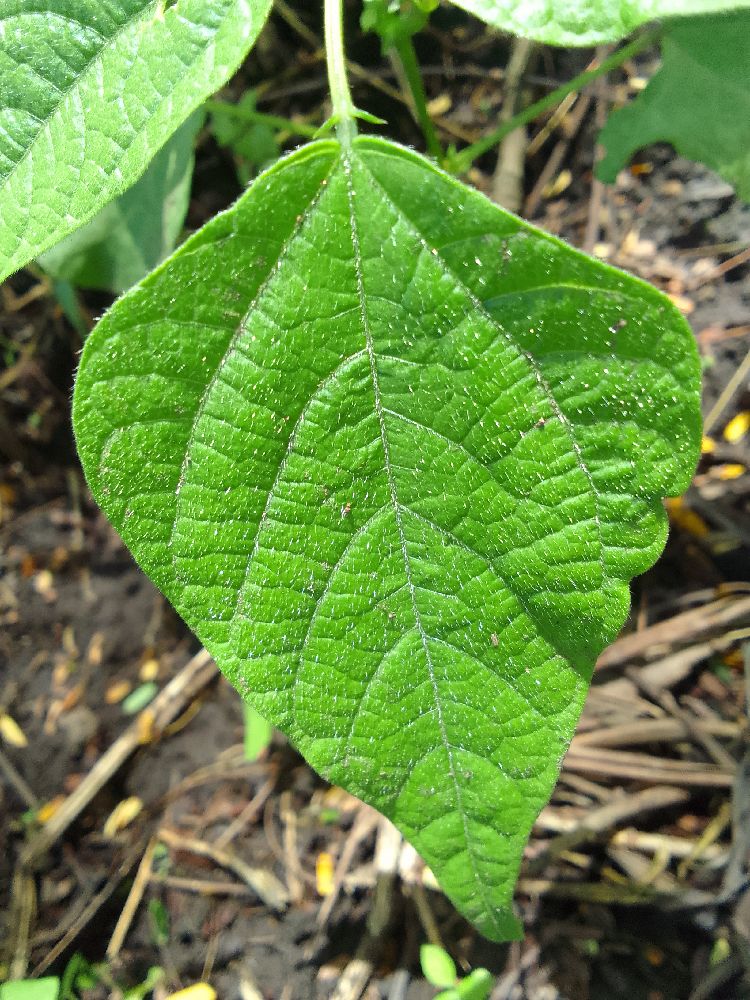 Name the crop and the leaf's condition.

common bean, healthy
